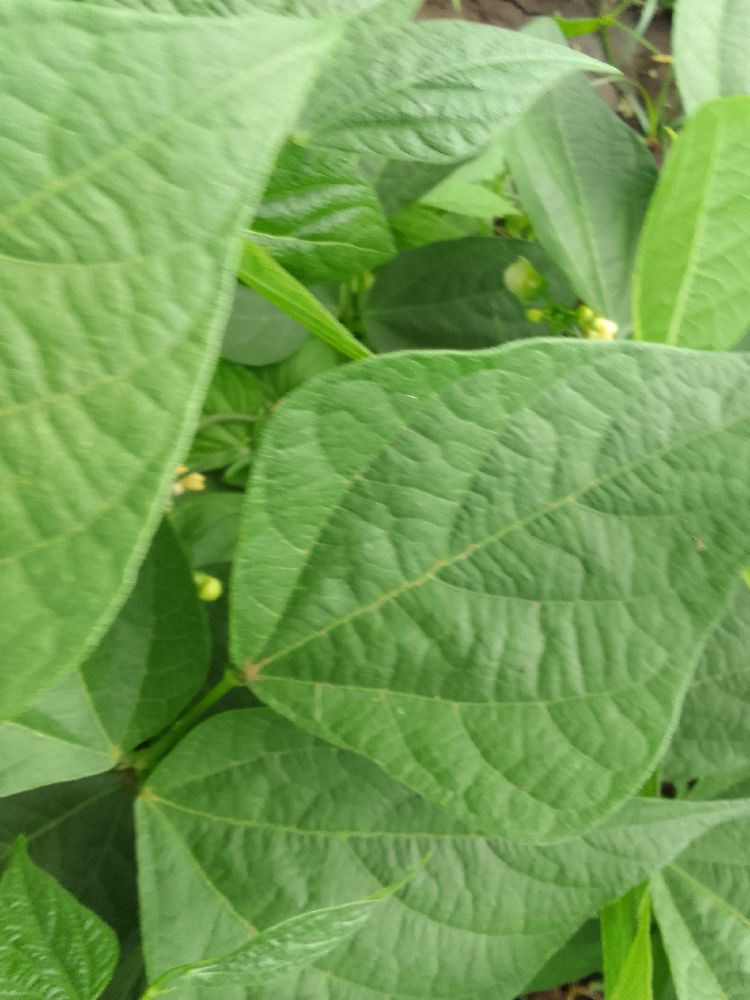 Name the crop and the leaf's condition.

common bean, healthy
